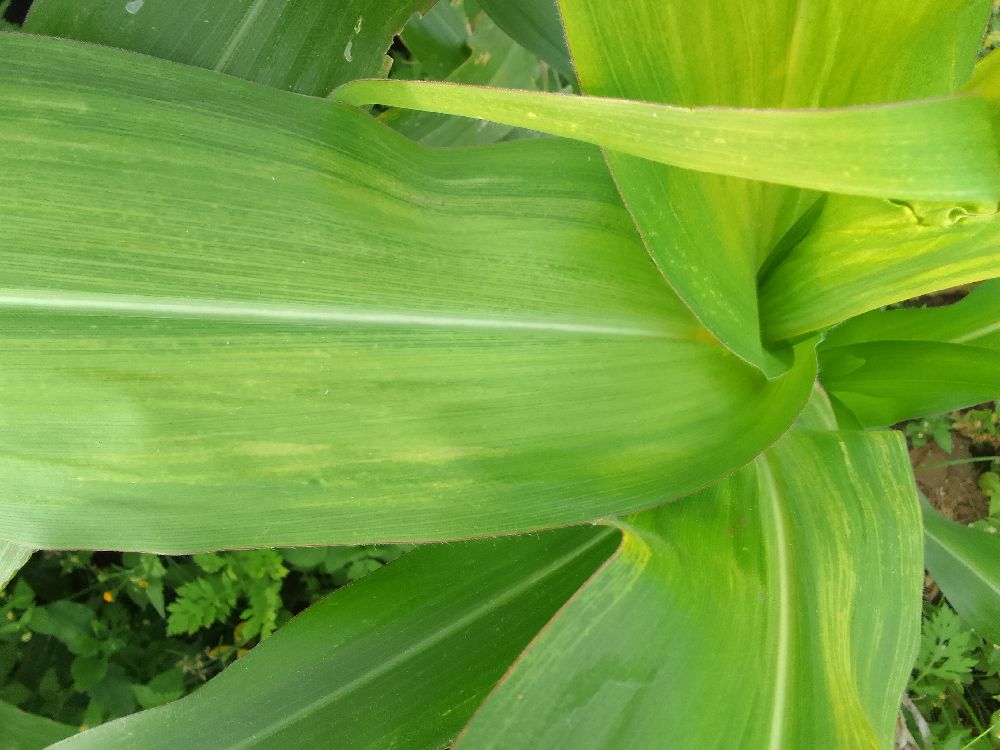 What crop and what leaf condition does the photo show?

maize, maize lethal necrosis
